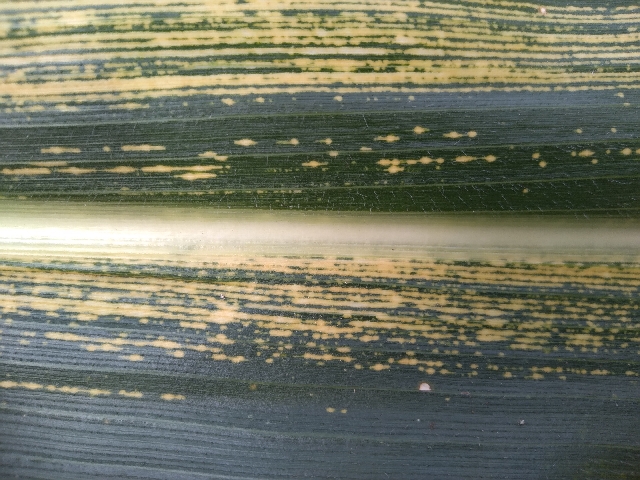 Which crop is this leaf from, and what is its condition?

maize, maize streak virus
